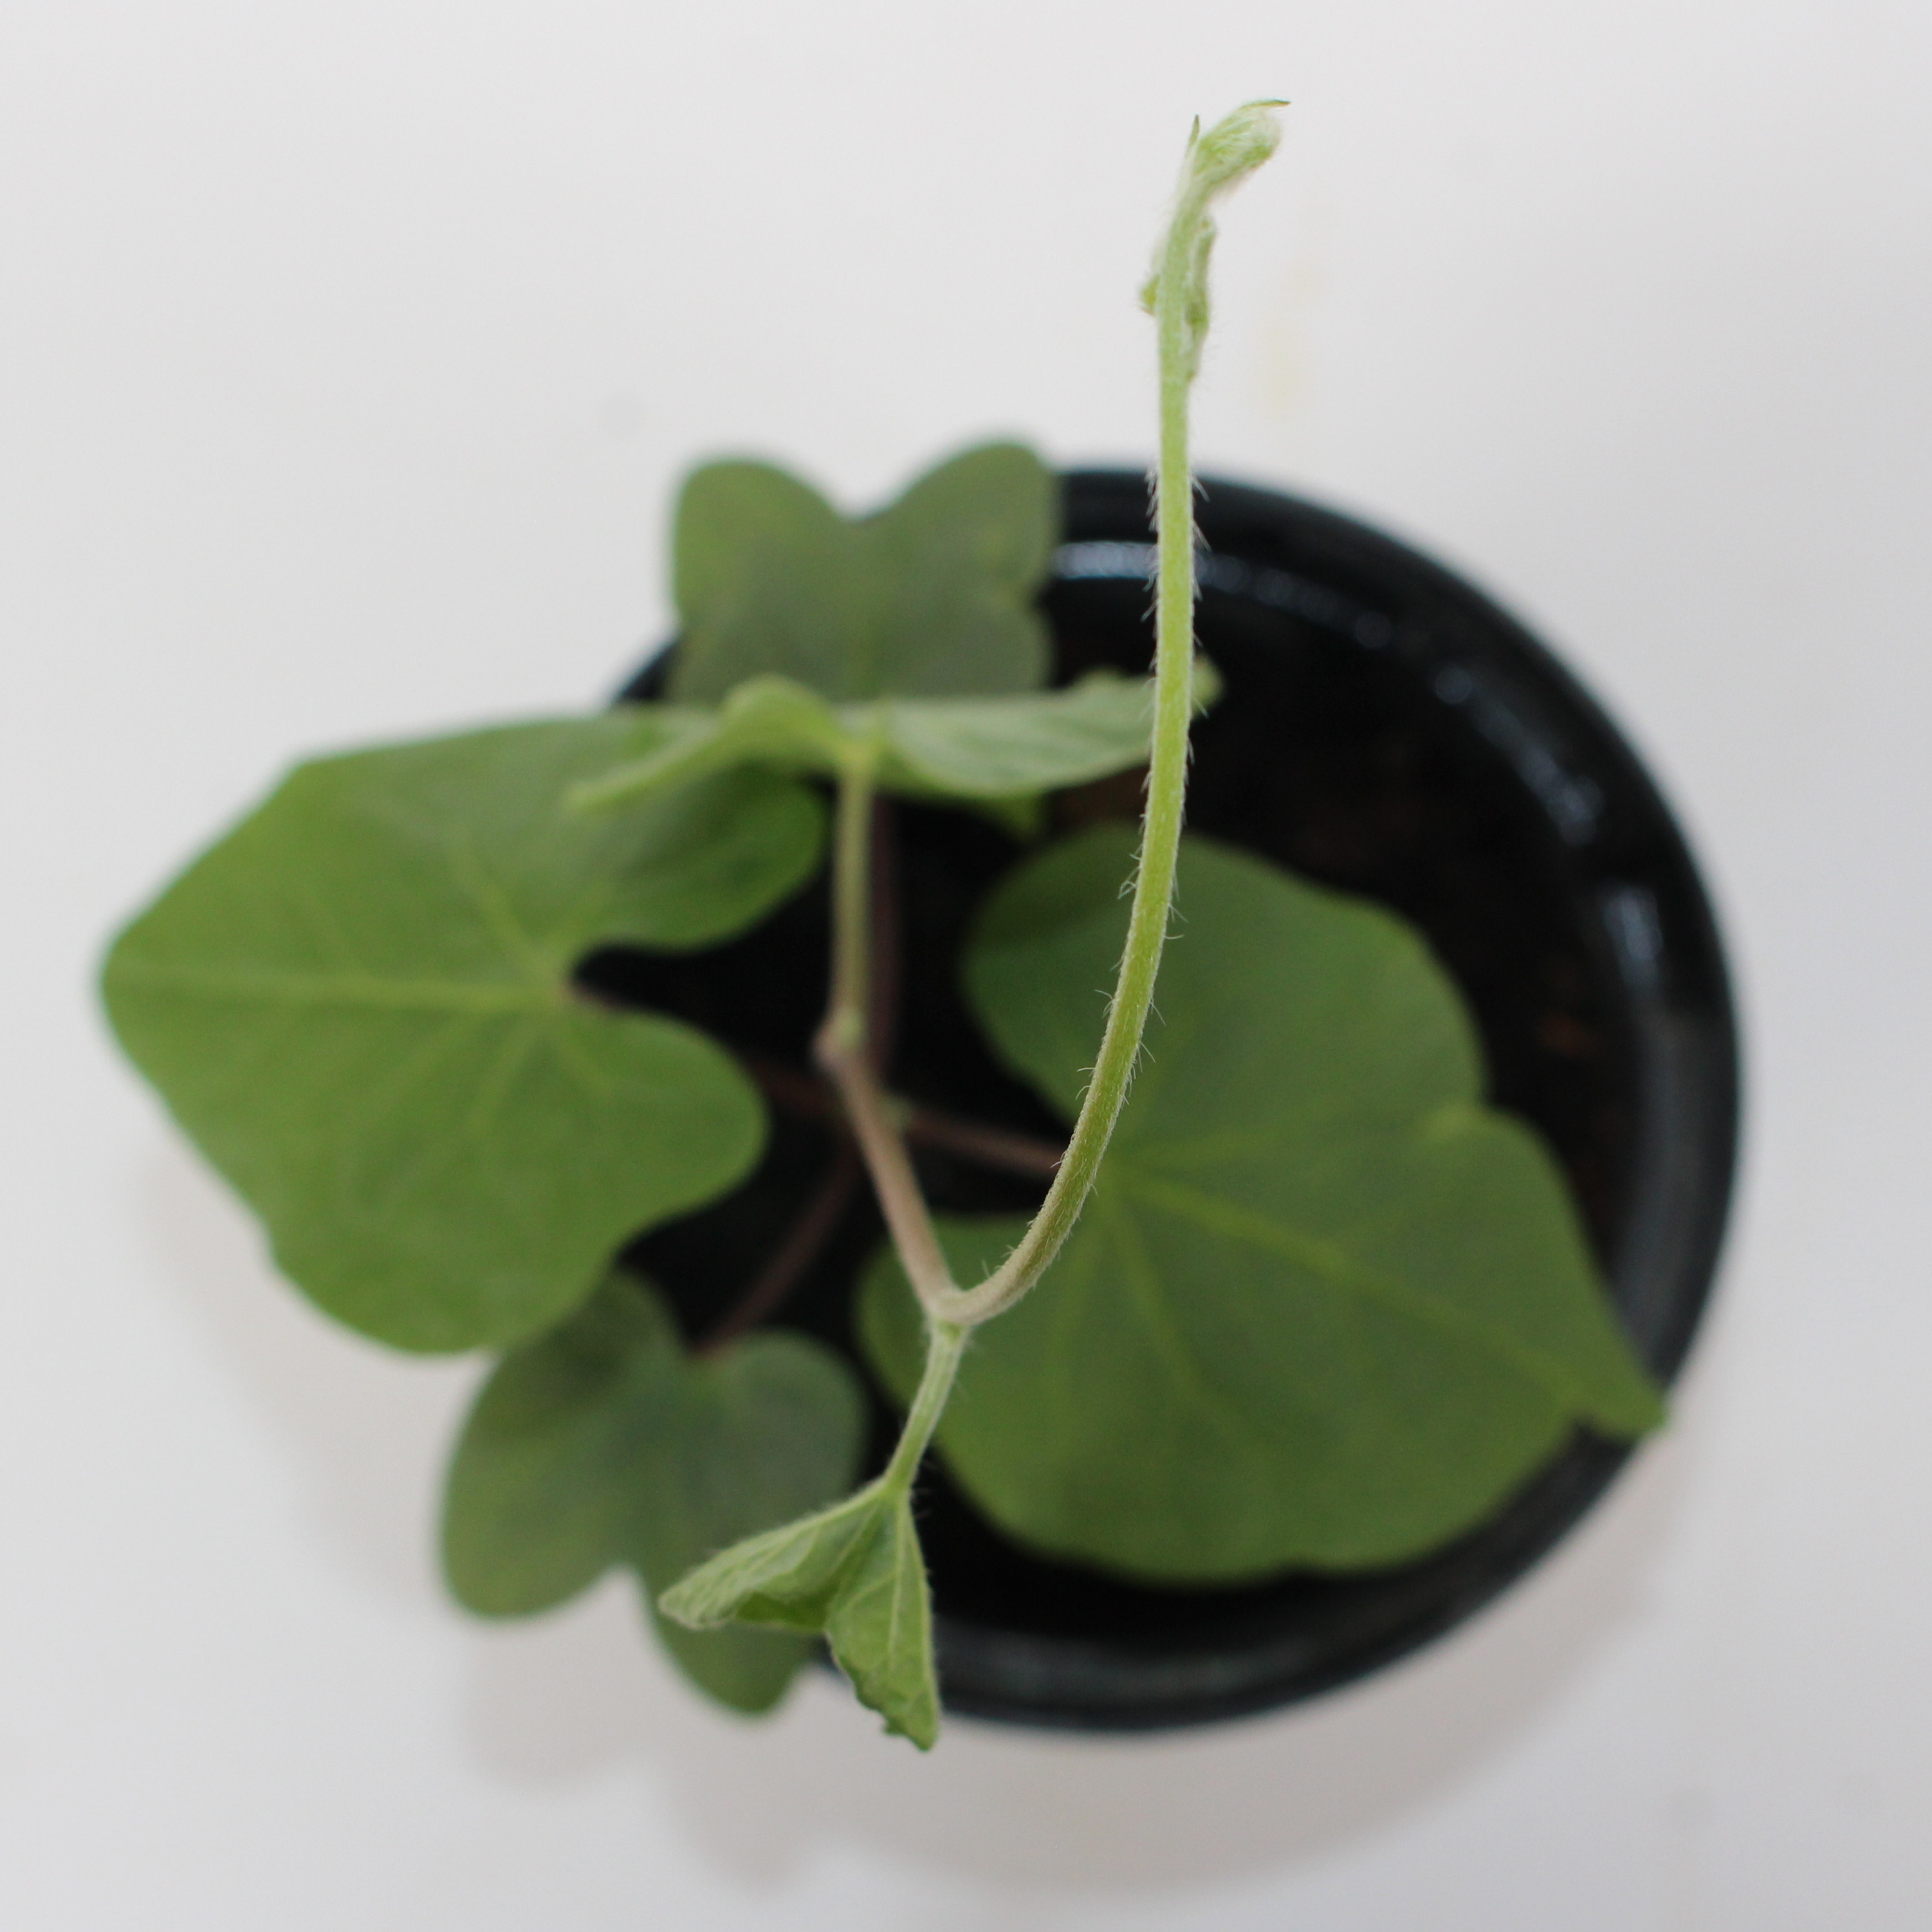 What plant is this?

Convolvulus arvensis
